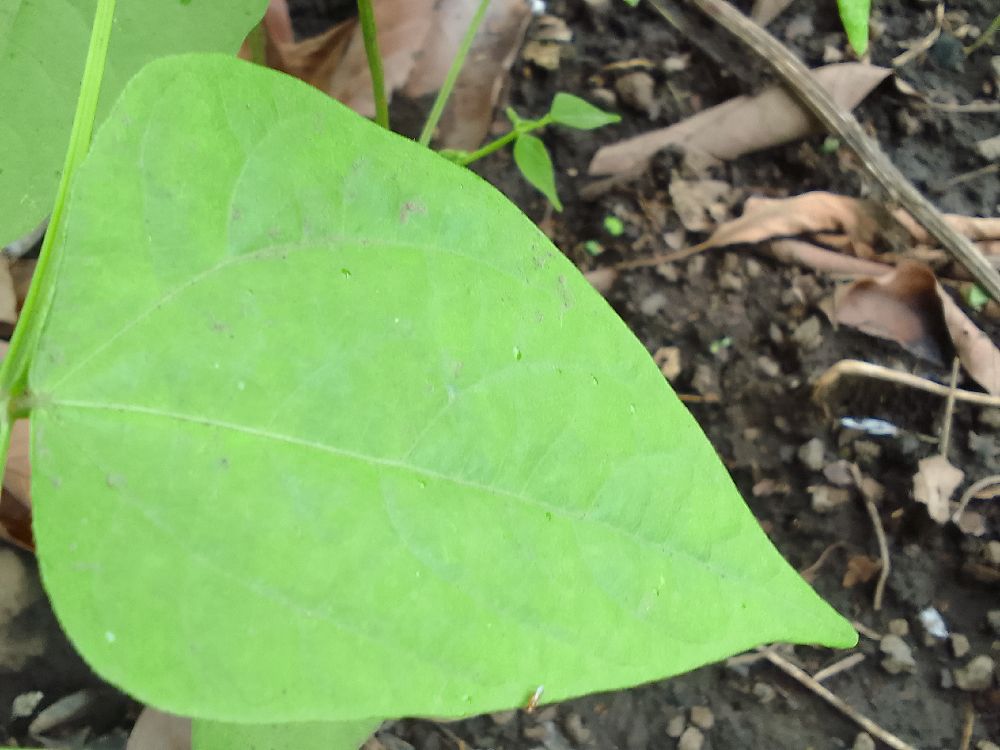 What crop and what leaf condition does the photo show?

common bean, healthy
